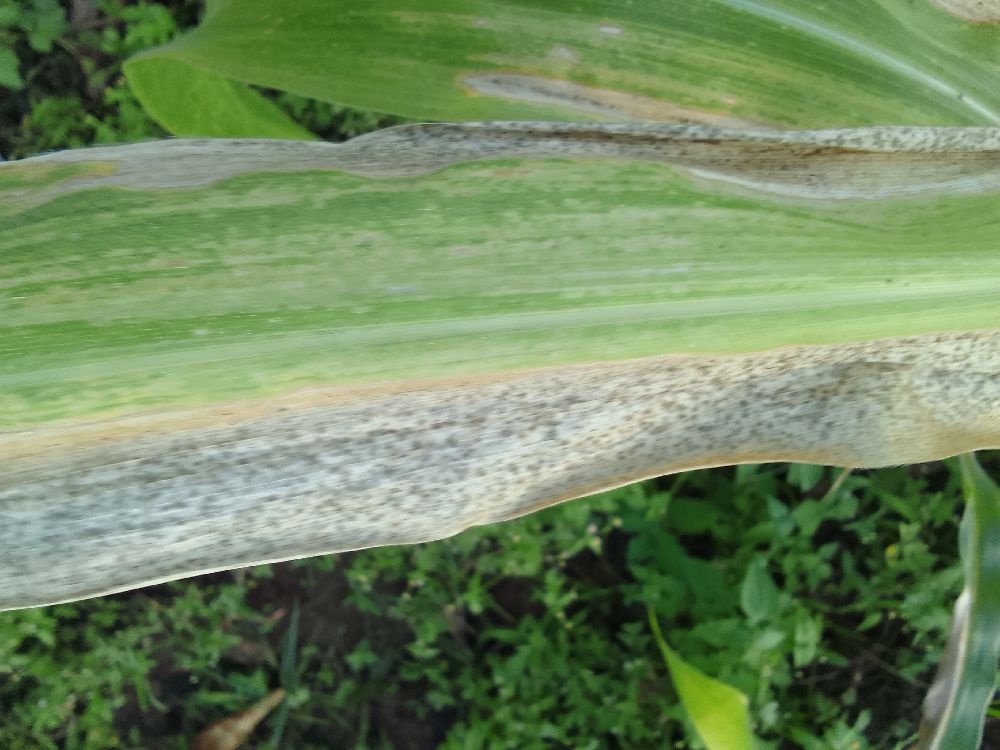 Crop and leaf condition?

maize, maize lethal necrosis
